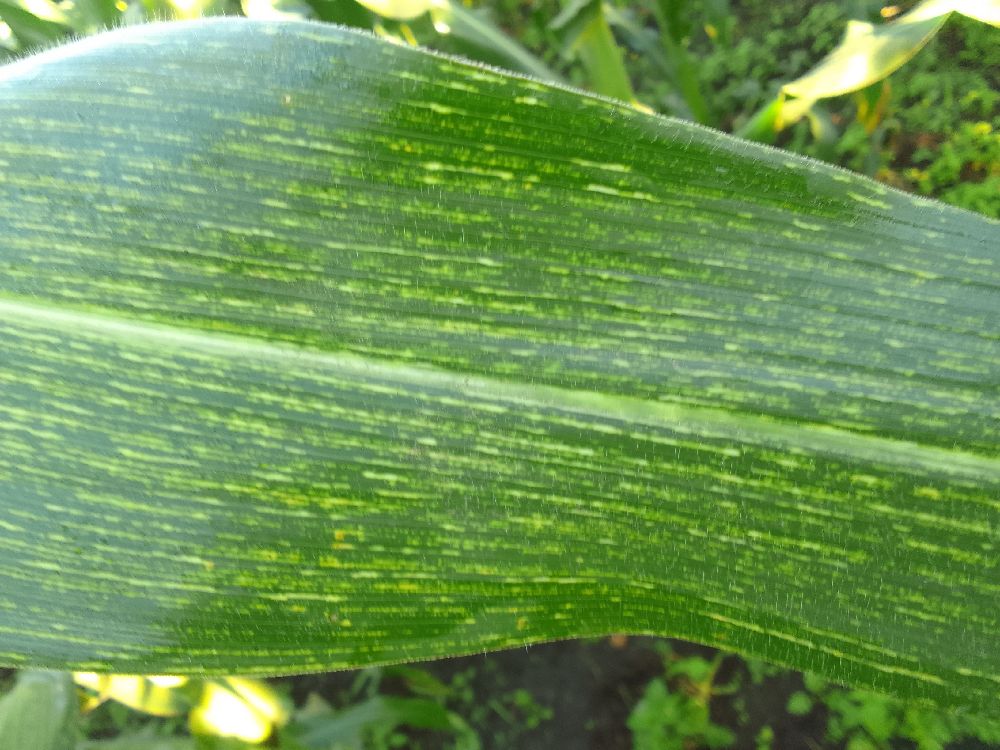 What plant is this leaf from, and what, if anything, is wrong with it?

maize, maize streak virus
